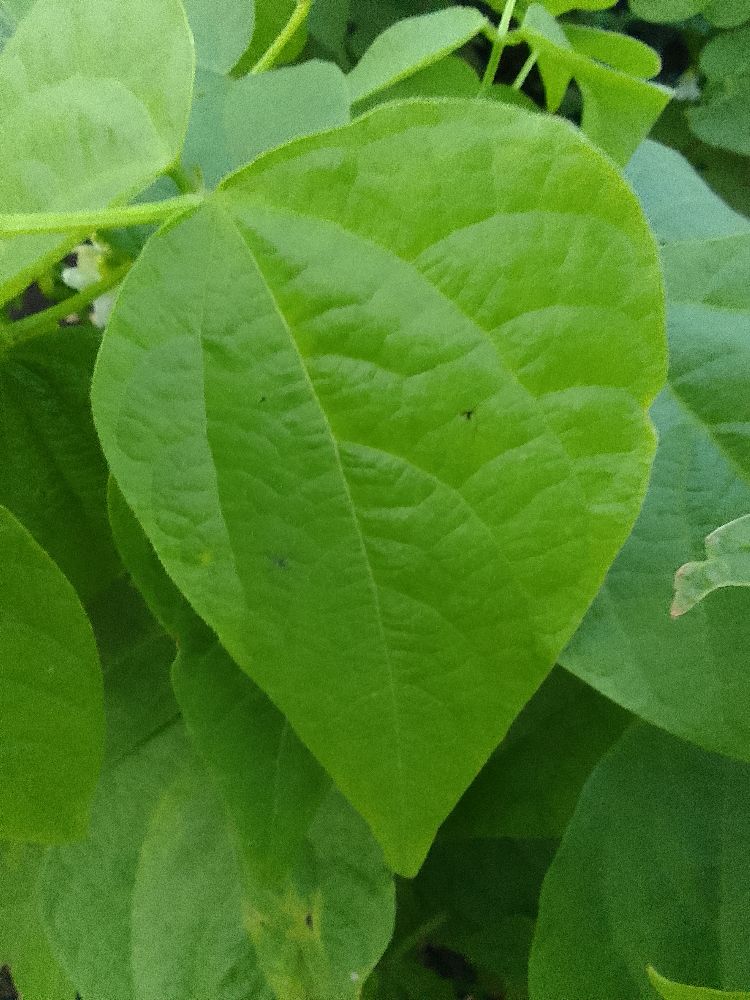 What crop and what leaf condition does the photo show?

common bean, healthy
